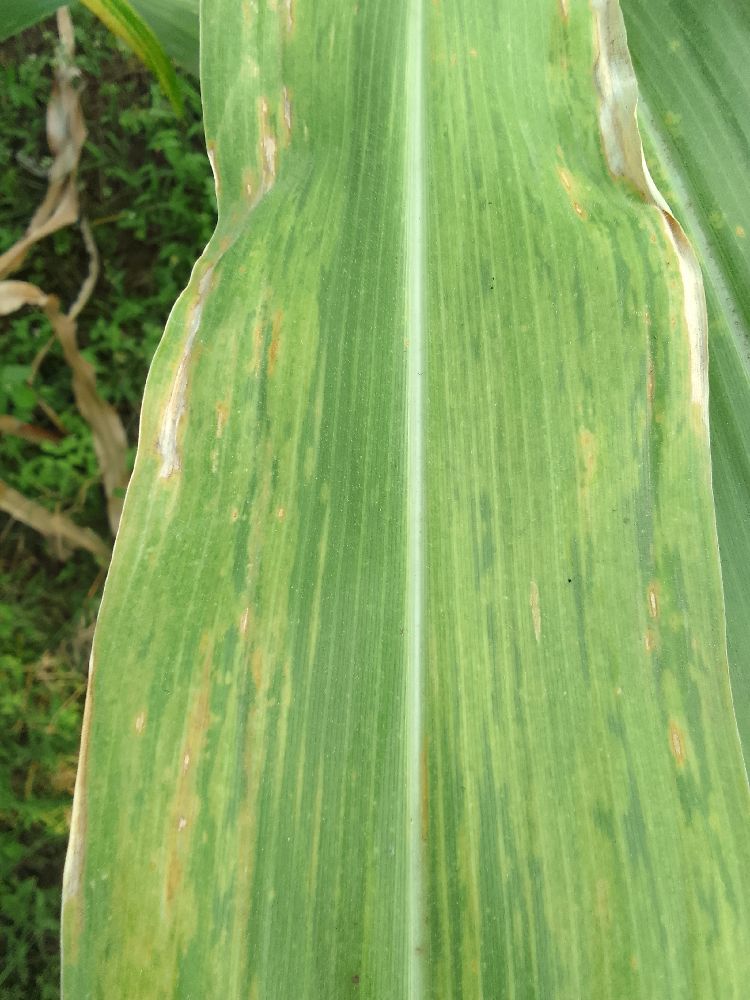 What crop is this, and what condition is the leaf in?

maize, maize lethal necrosis
